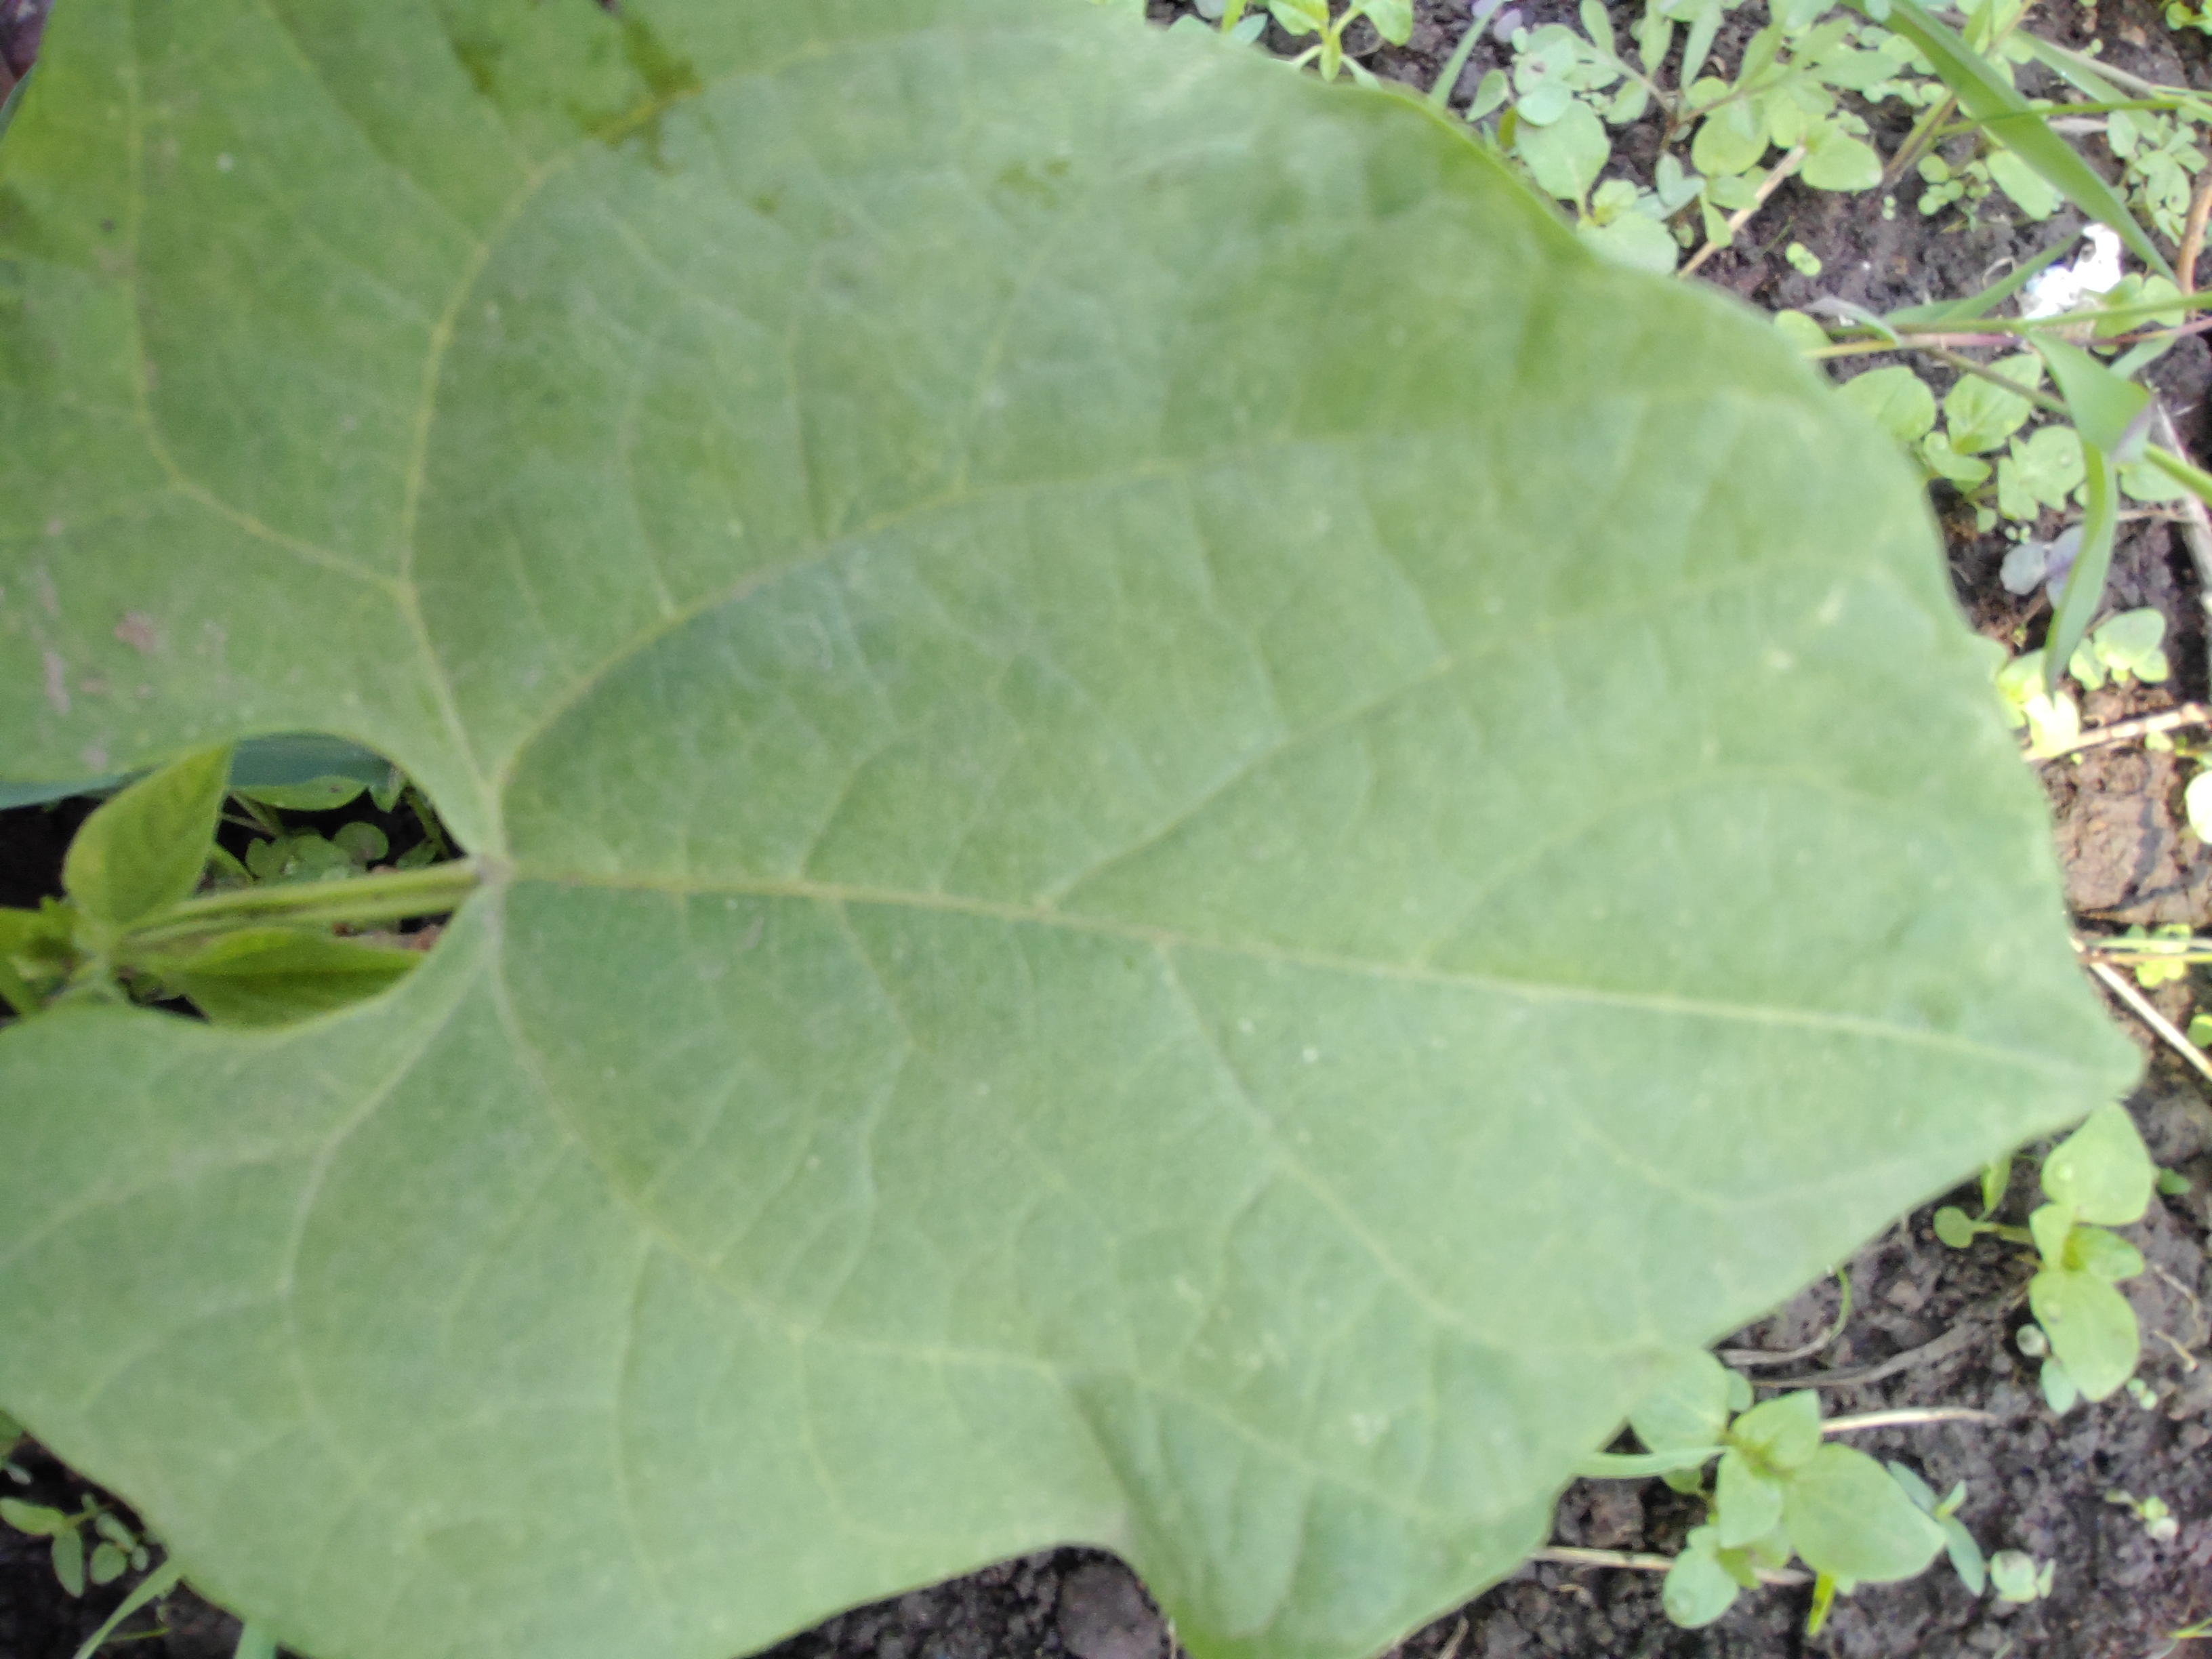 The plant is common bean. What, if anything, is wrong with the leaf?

healthy
